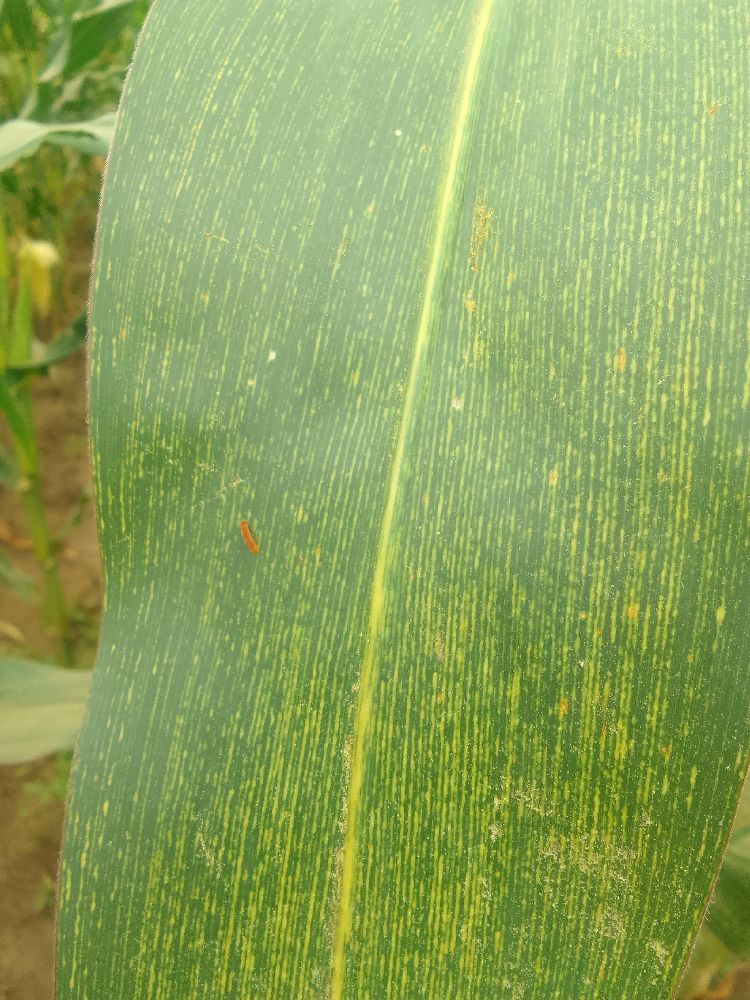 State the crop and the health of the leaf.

maize, maize streak virus
